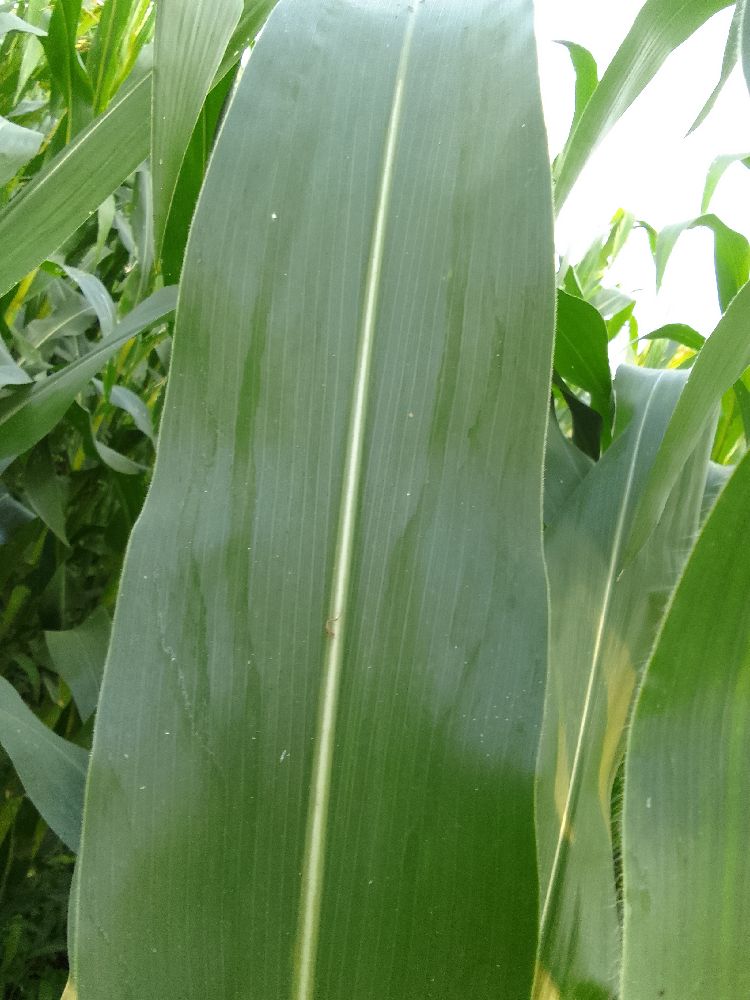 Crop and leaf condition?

maize, healthy
